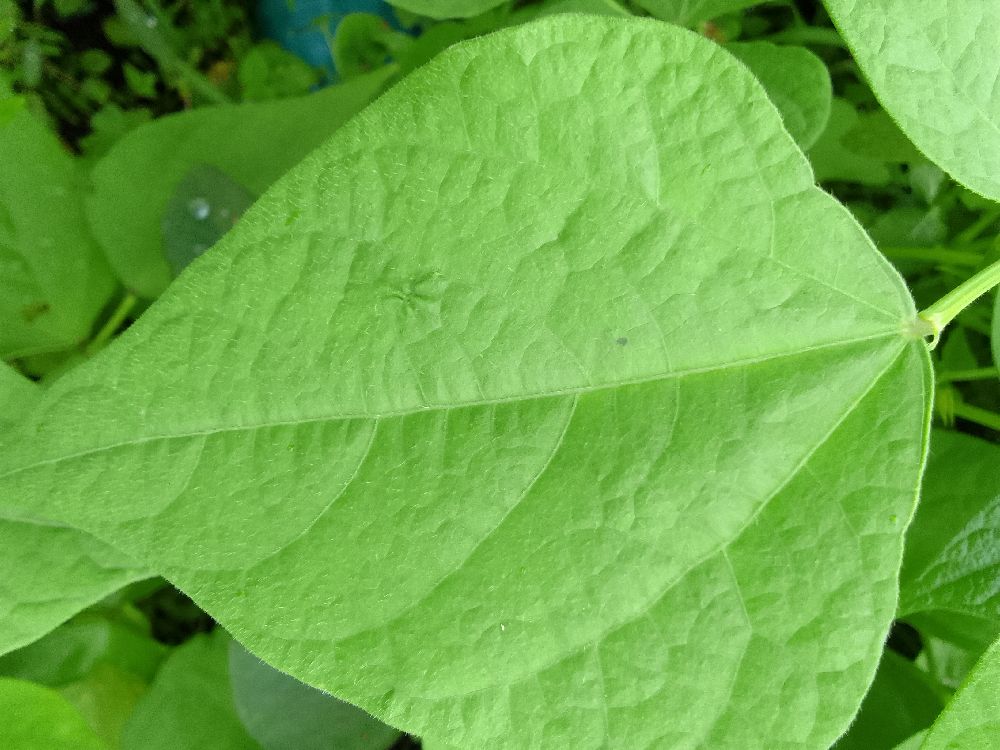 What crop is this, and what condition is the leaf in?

common bean, healthy
